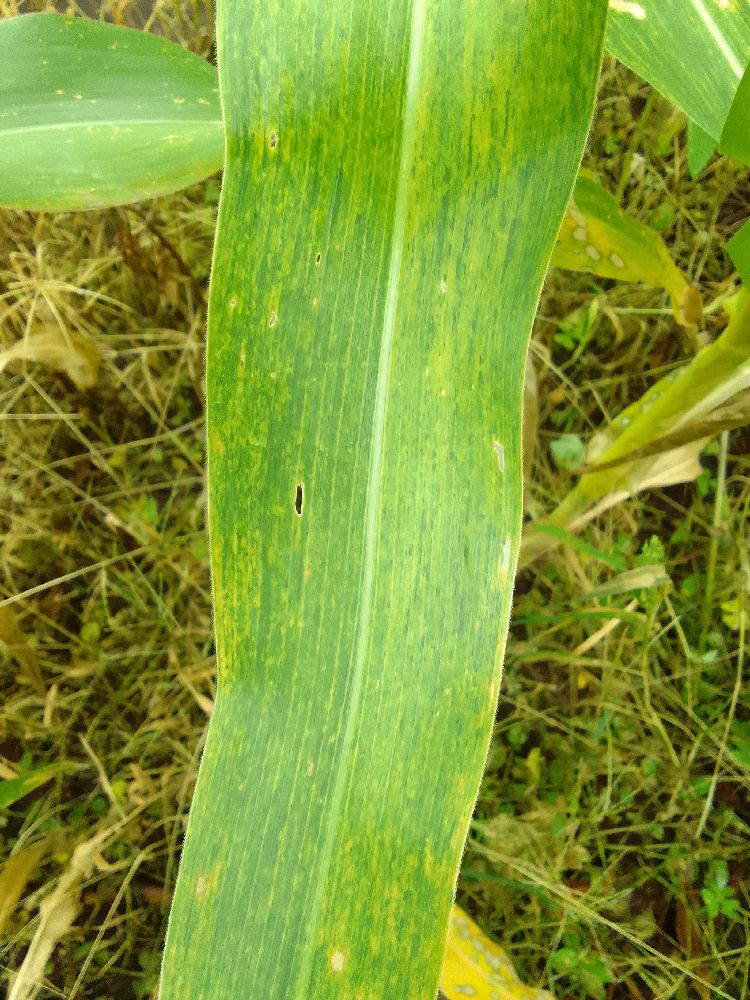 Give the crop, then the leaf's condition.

maize, maize lethal necrosis
